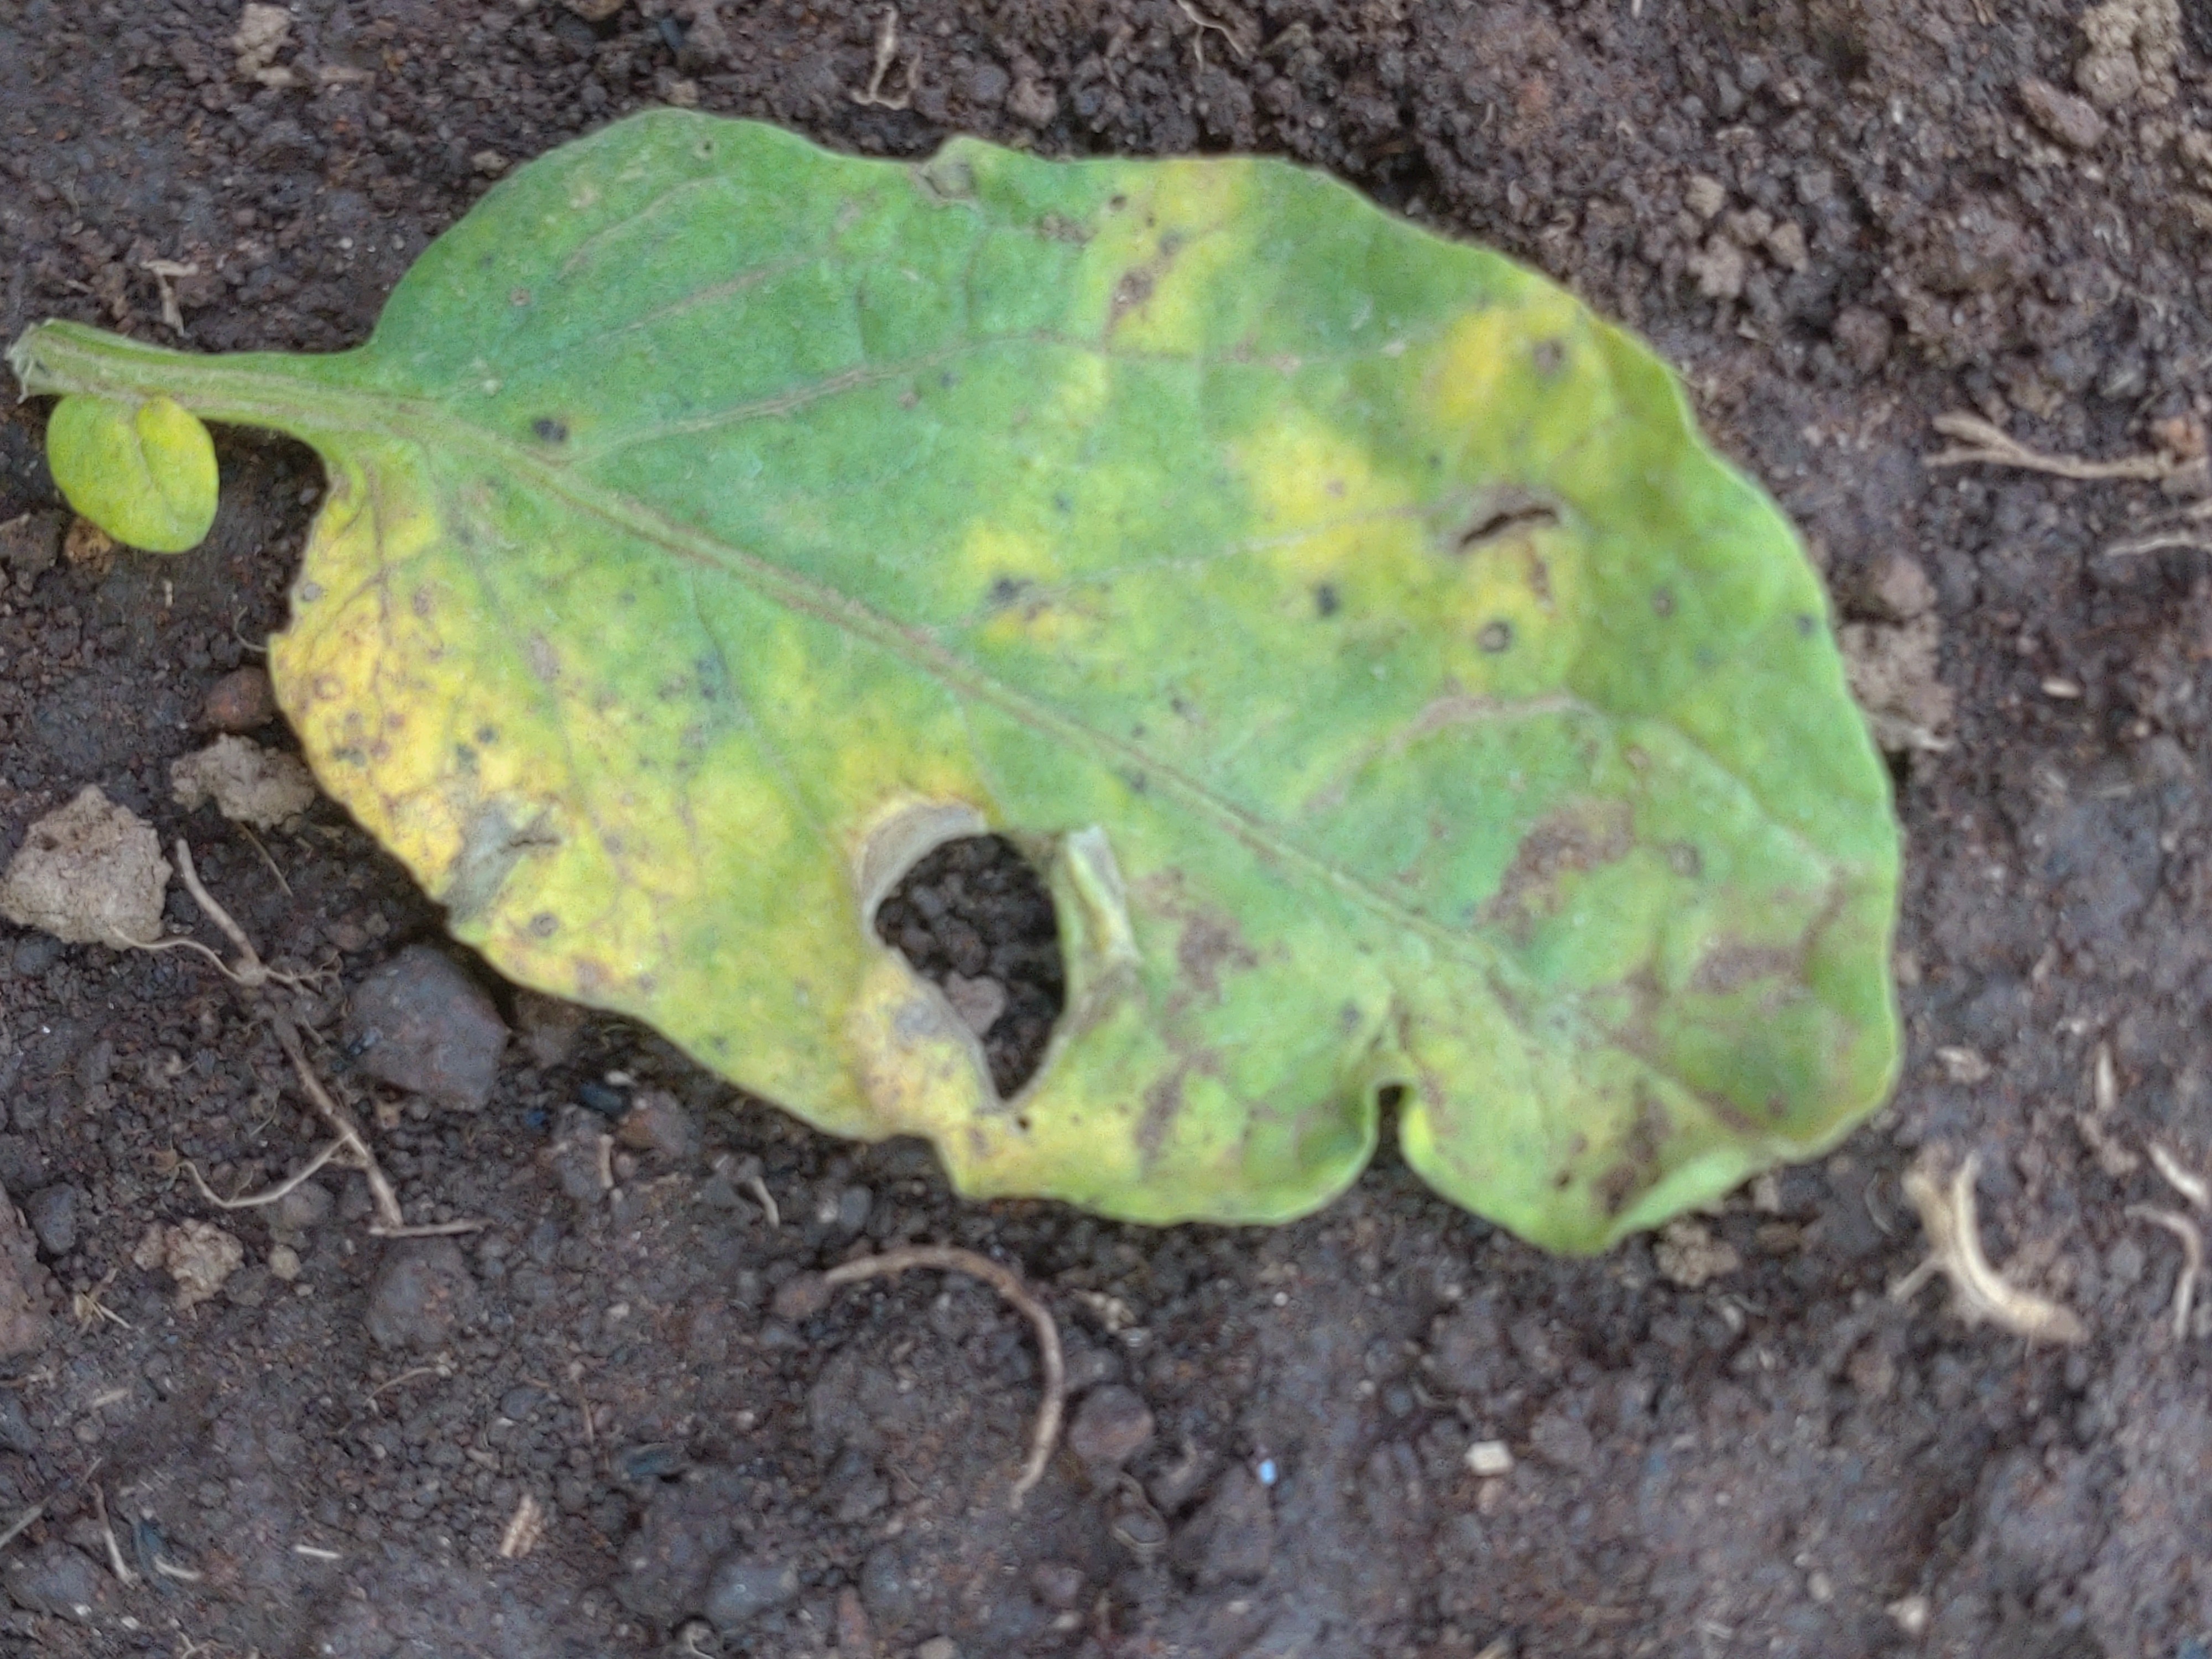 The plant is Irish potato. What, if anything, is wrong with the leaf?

late blight
